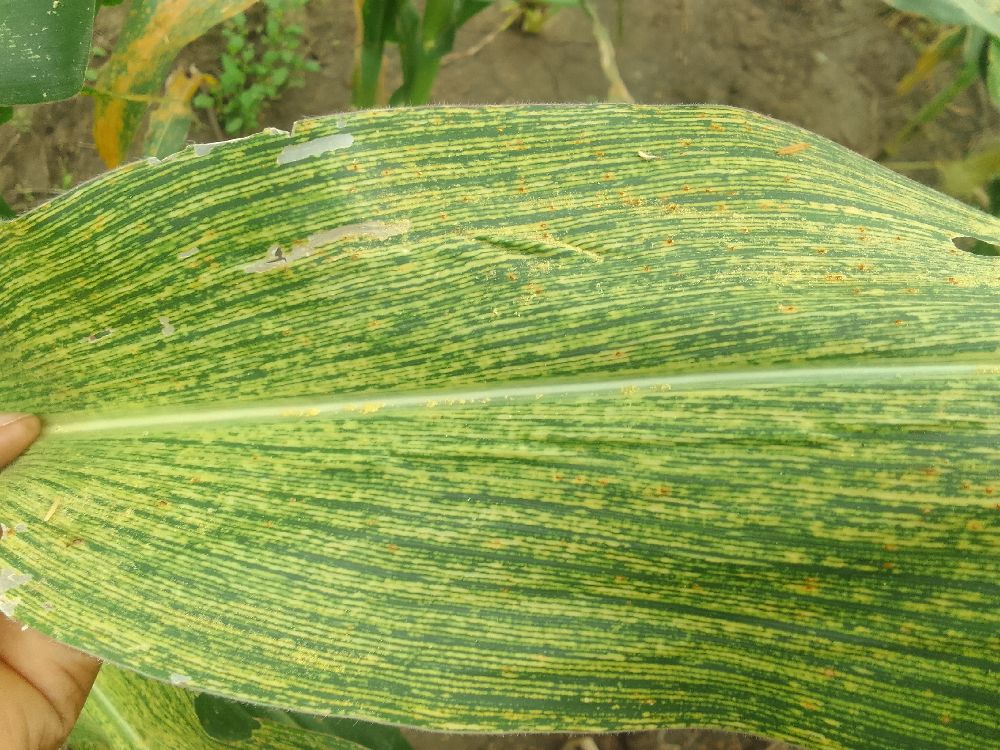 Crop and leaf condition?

maize, maize streak virus
